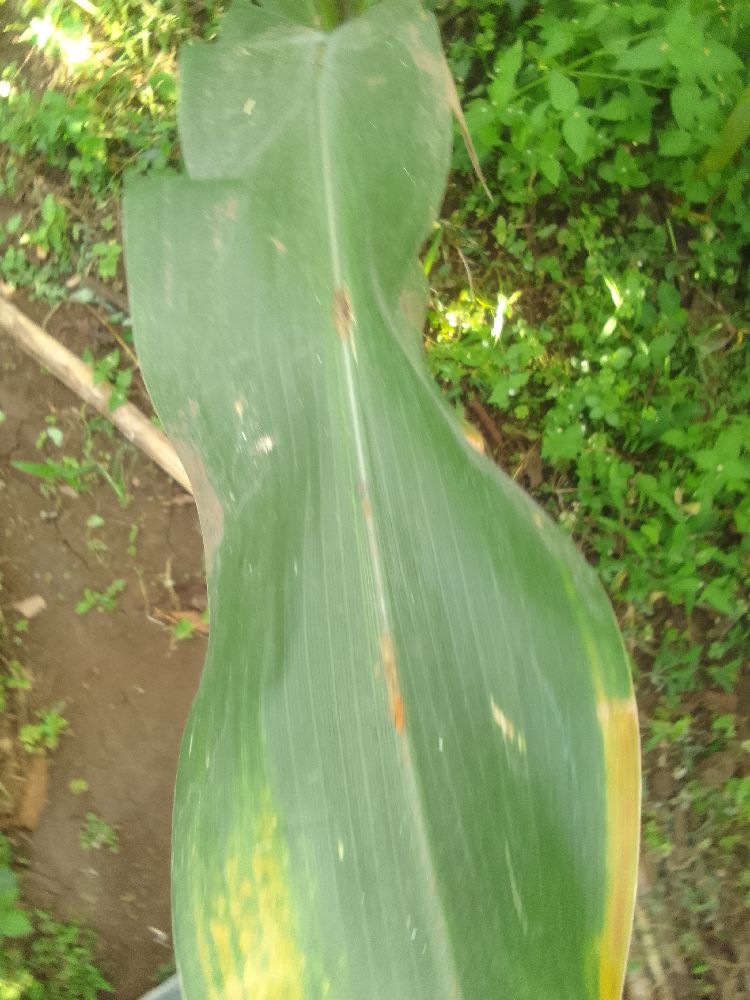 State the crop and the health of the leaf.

maize, maize lethal necrosis
